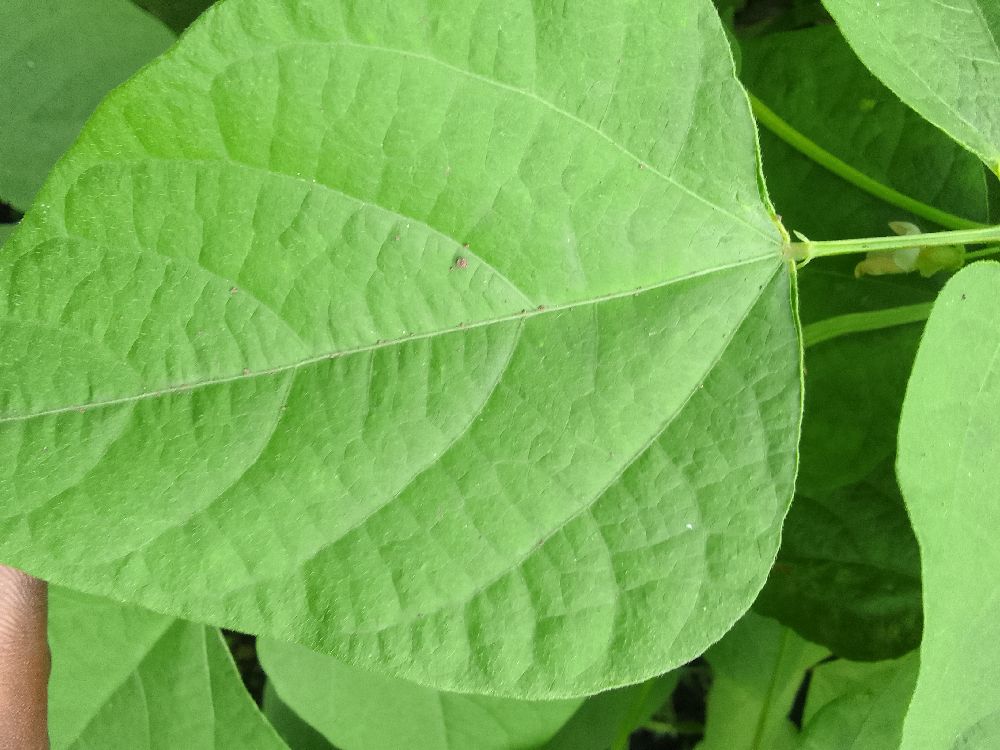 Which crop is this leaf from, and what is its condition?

common bean, healthy
